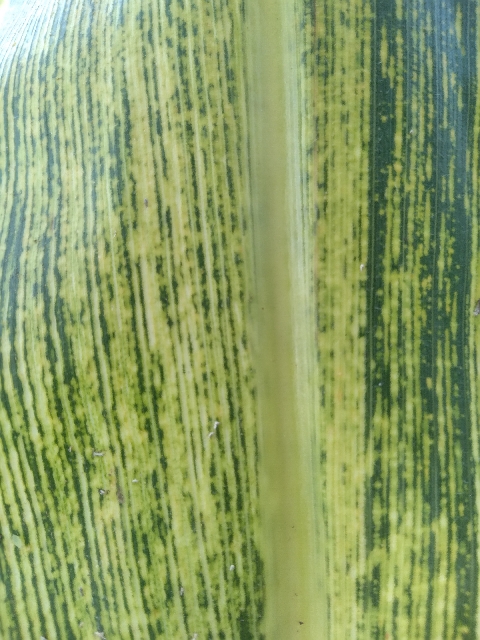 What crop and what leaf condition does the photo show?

maize, maize streak virus
